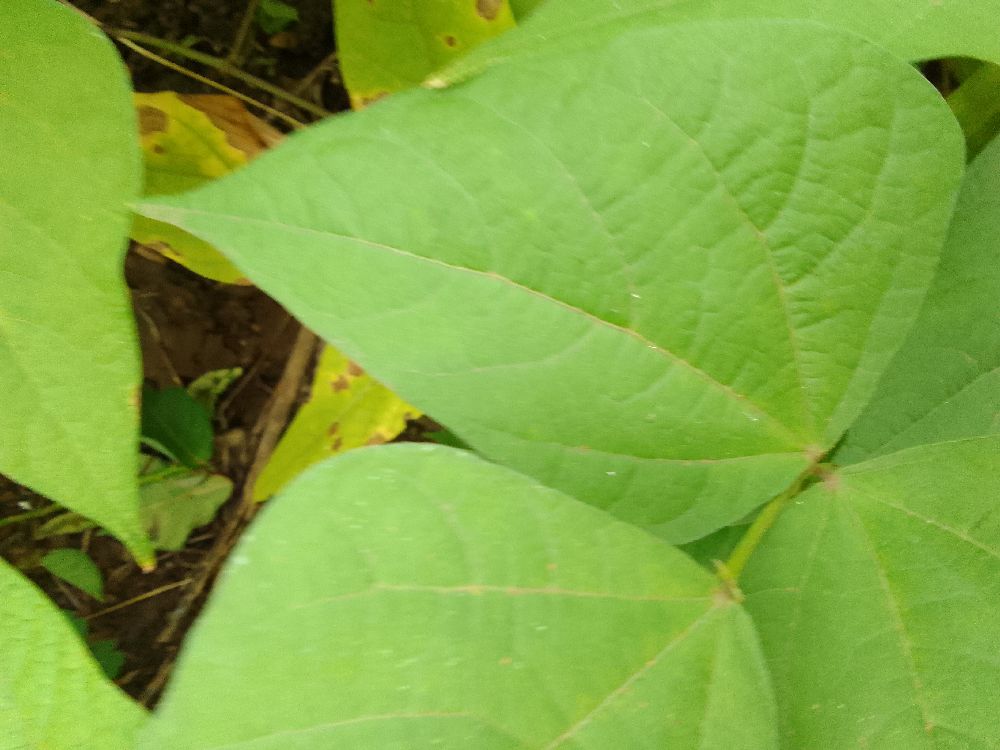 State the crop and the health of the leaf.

common bean, healthy
